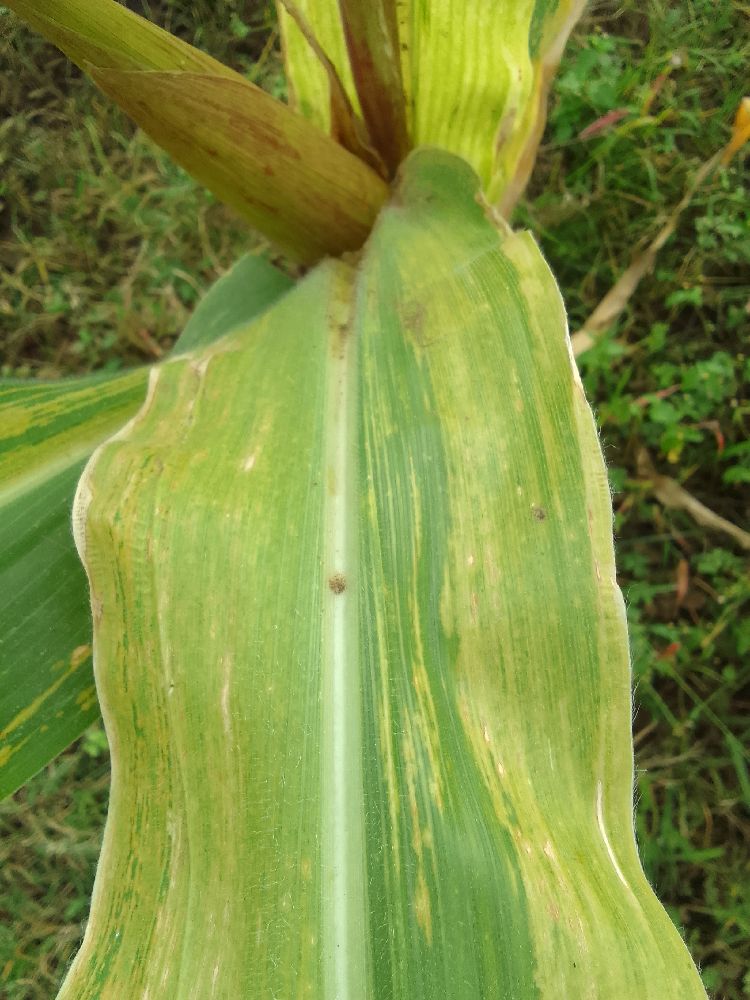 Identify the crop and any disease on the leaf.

maize, maize lethal necrosis
